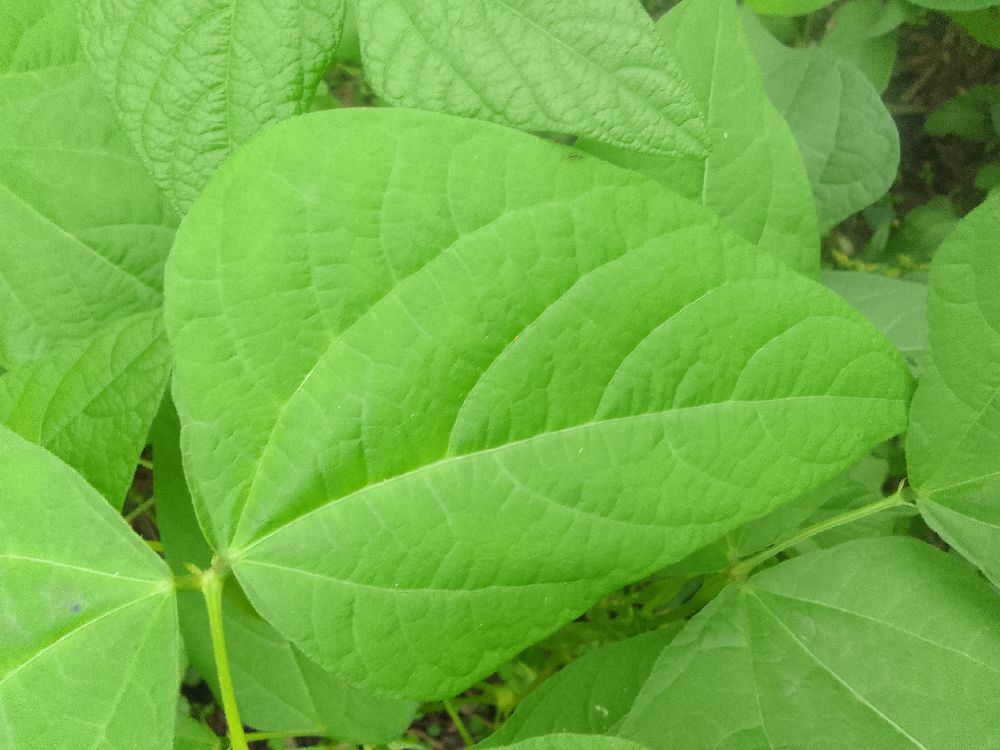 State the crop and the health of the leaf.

common bean, healthy
